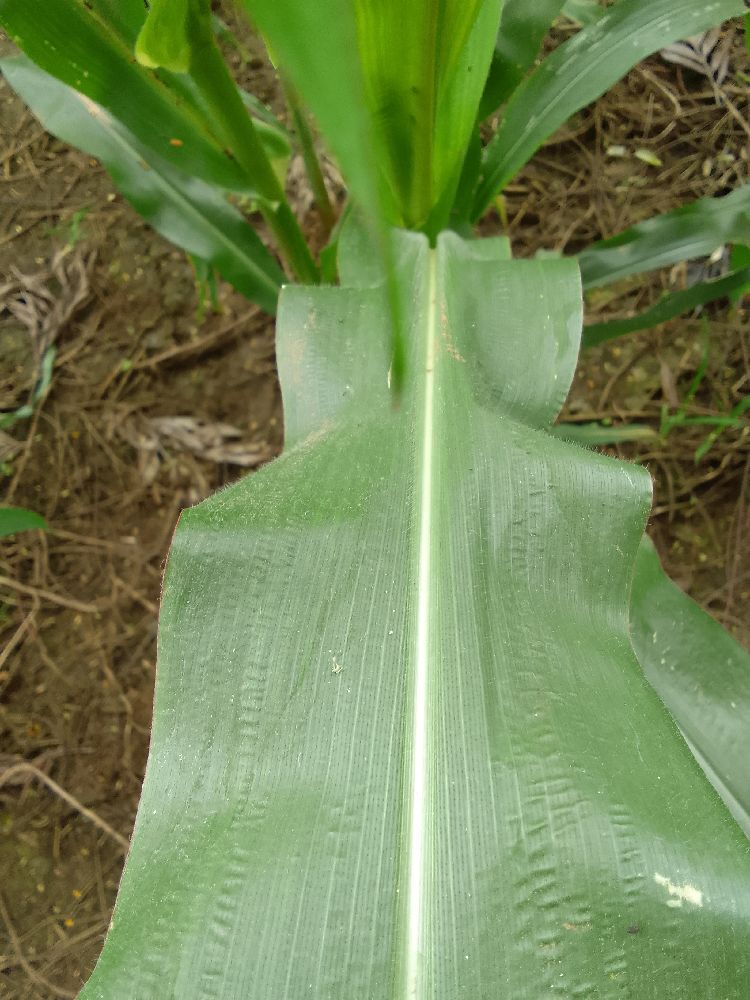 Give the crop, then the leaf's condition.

maize, healthy
